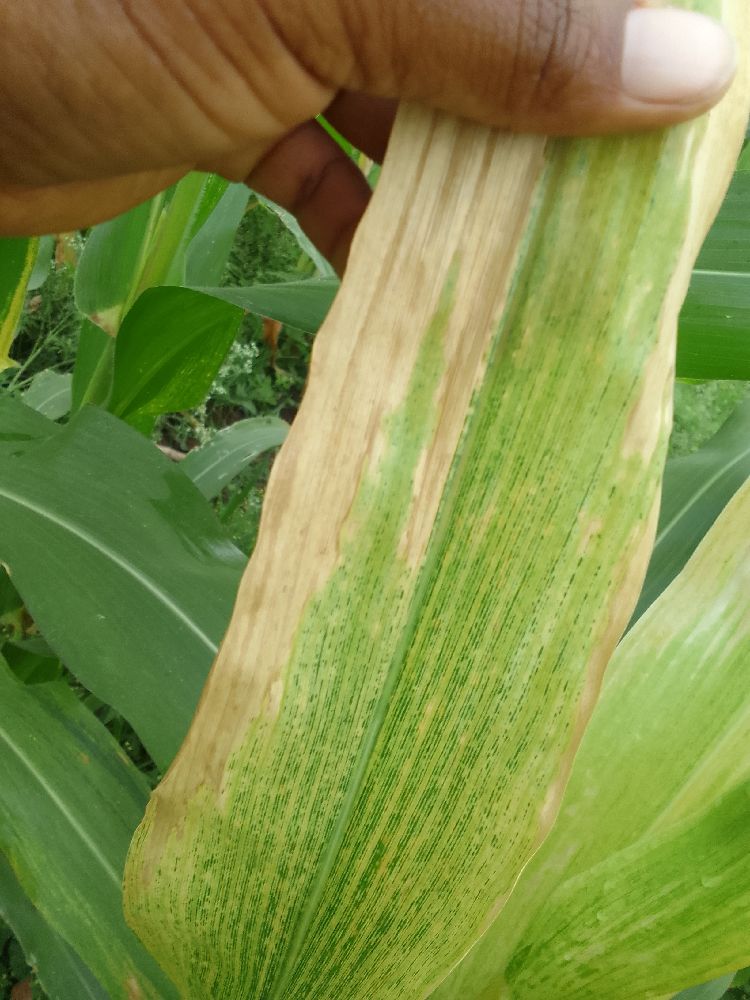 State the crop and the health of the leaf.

maize, maize lethal necrosis
